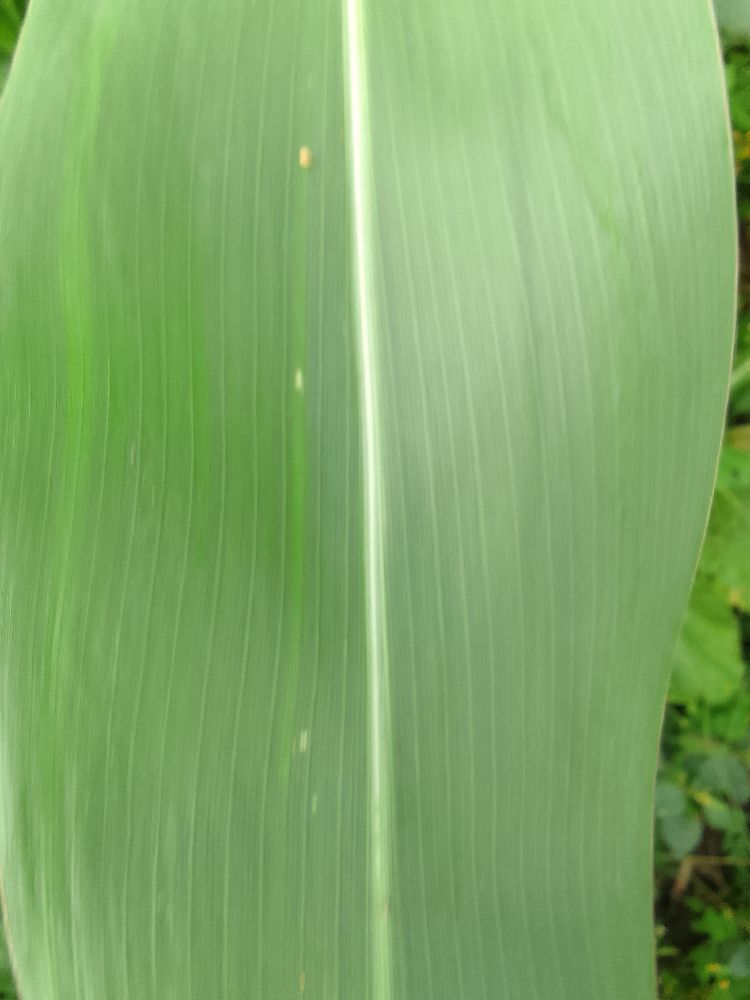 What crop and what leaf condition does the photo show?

maize, healthy
